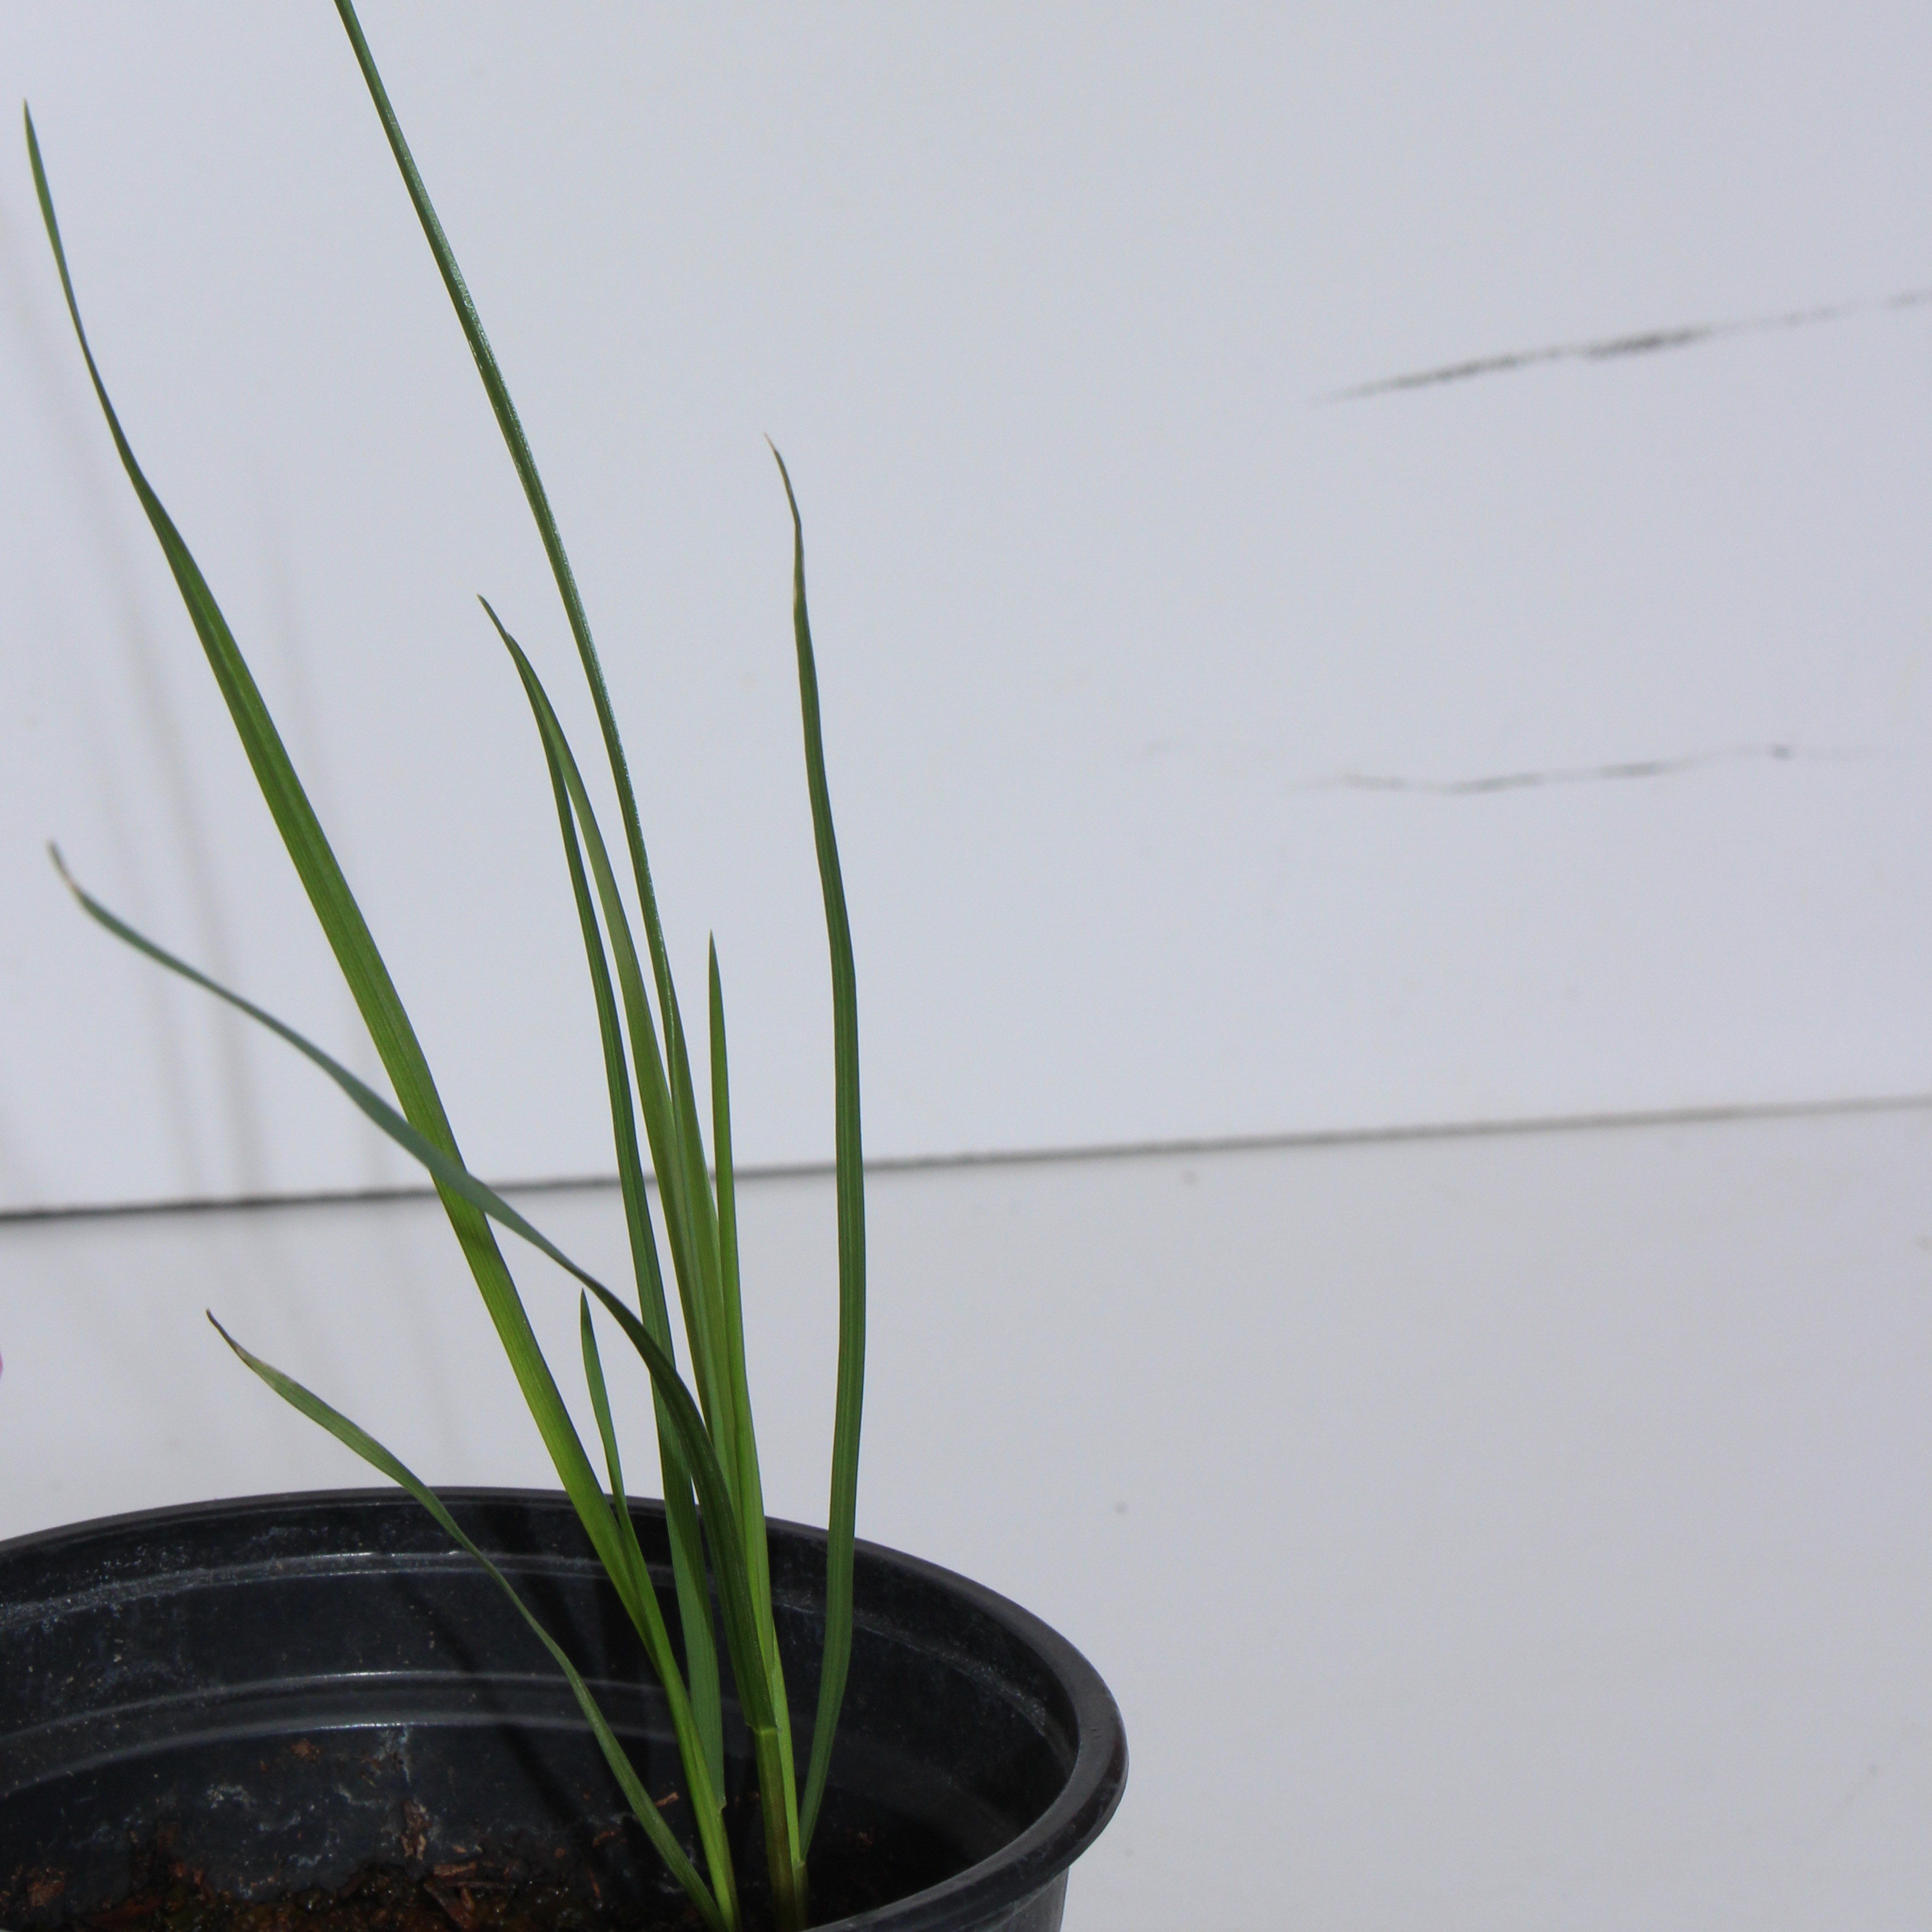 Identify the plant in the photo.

Lolium multiflorum
